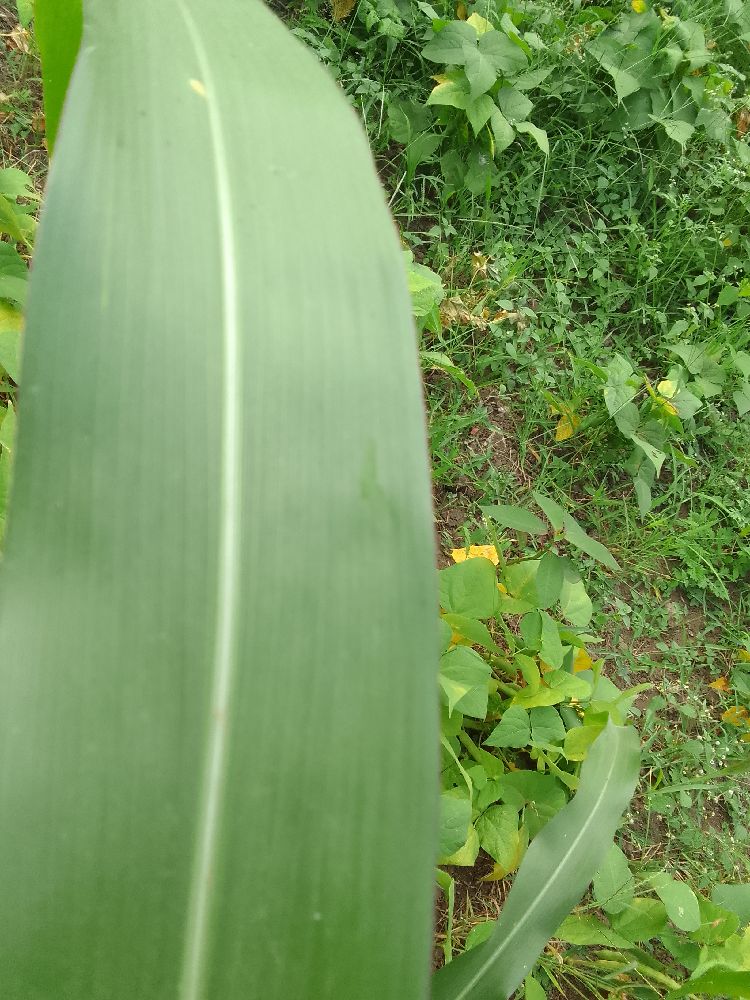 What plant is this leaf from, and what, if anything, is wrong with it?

maize, healthy
